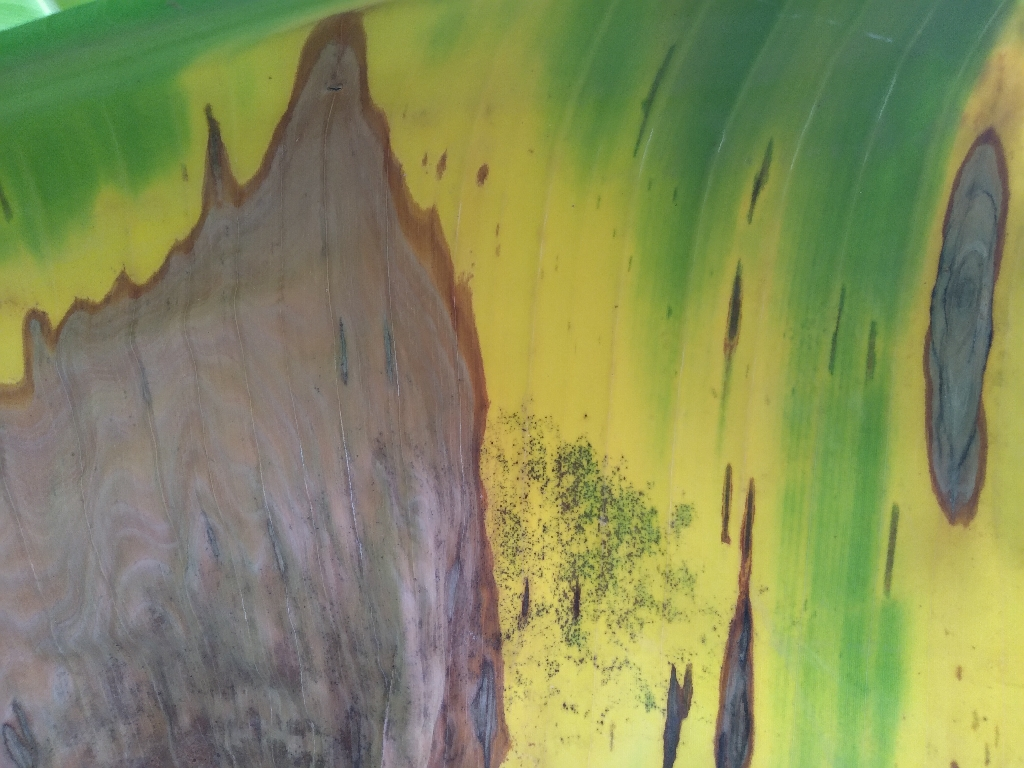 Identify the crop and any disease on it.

banana, black sigatoka
